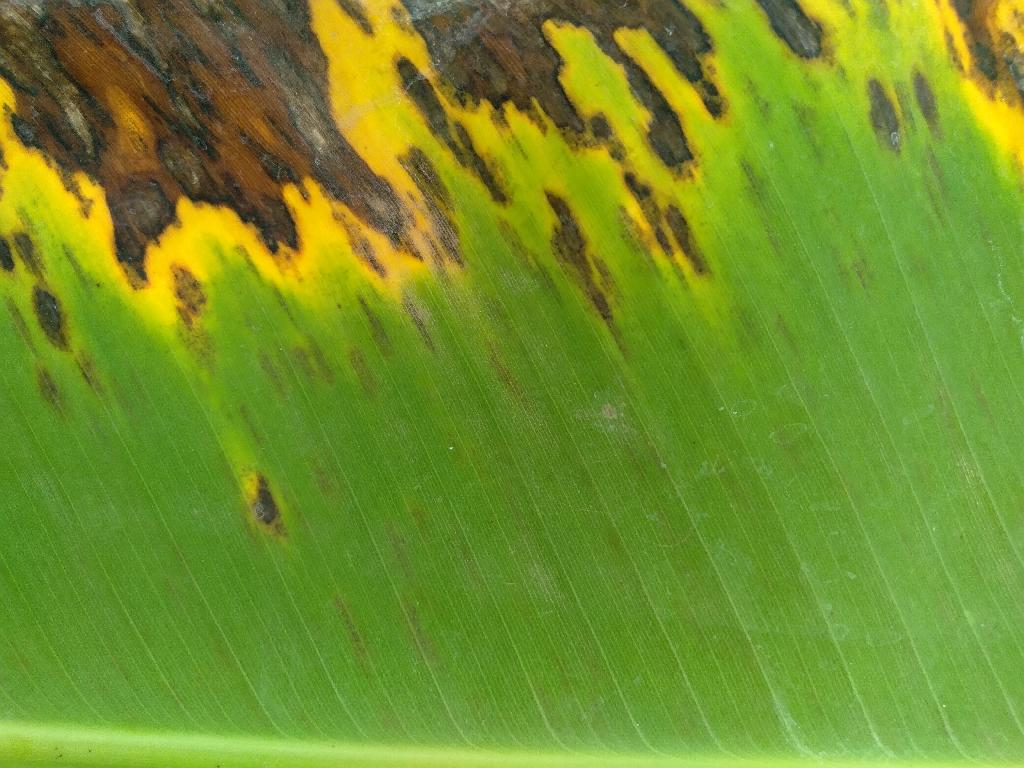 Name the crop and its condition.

banana, black sigatoka
